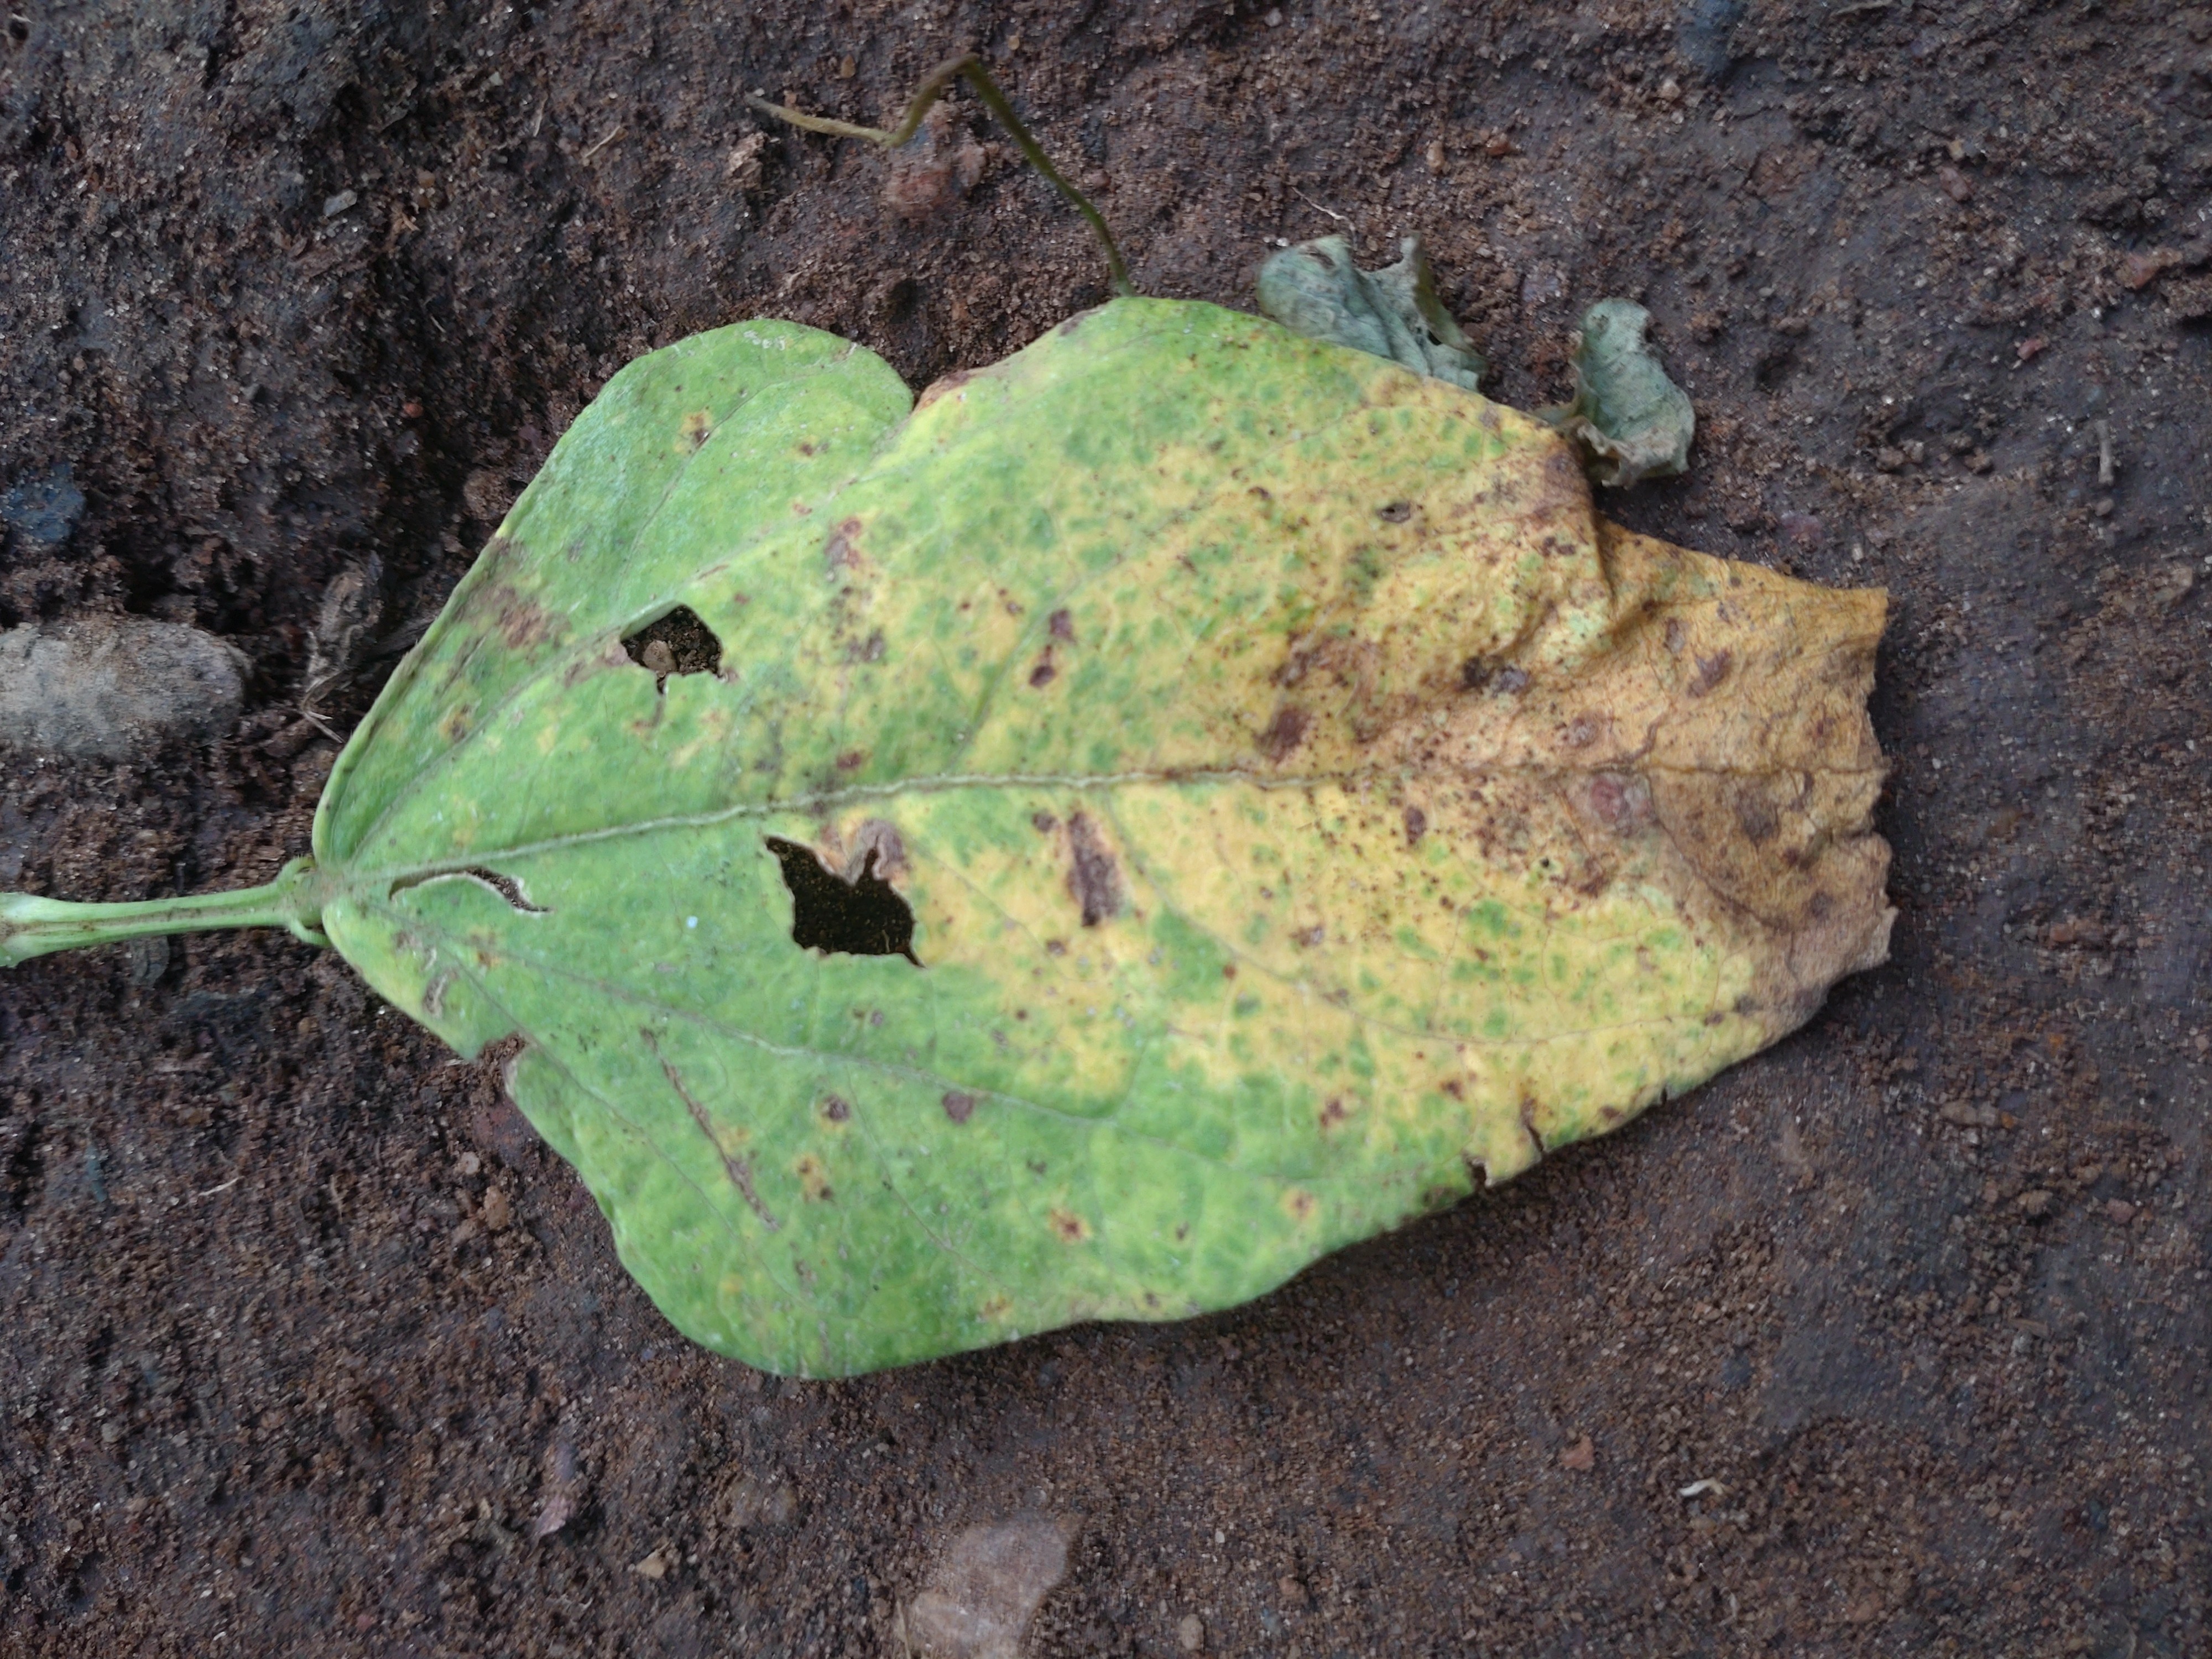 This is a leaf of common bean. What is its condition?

anthracnose
